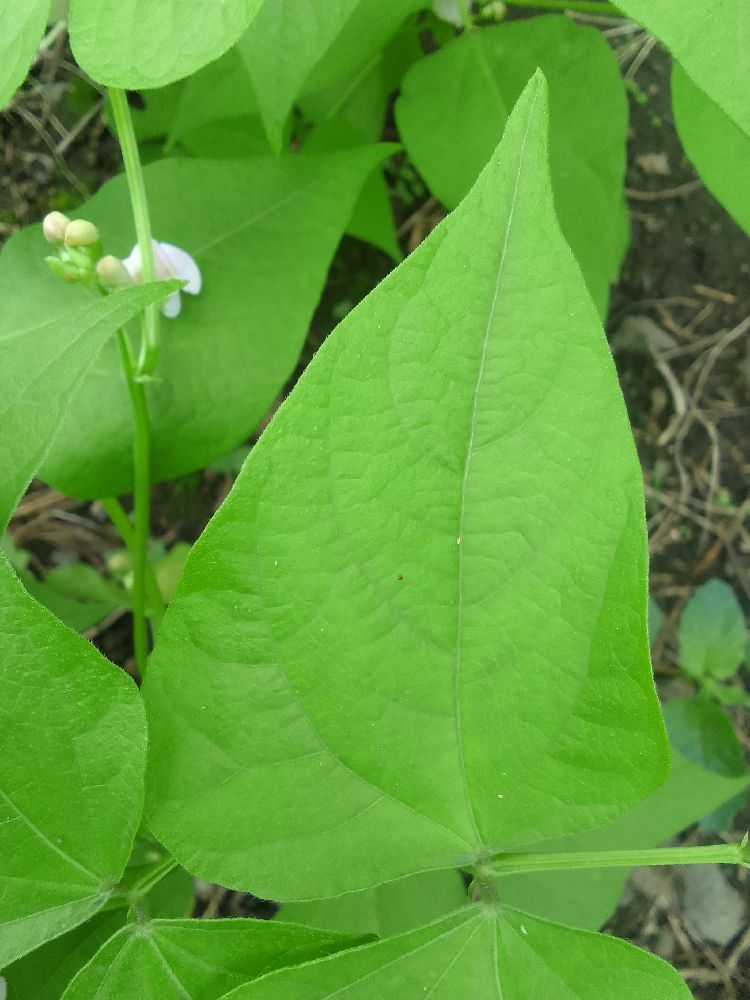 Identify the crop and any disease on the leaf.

common bean, healthy
